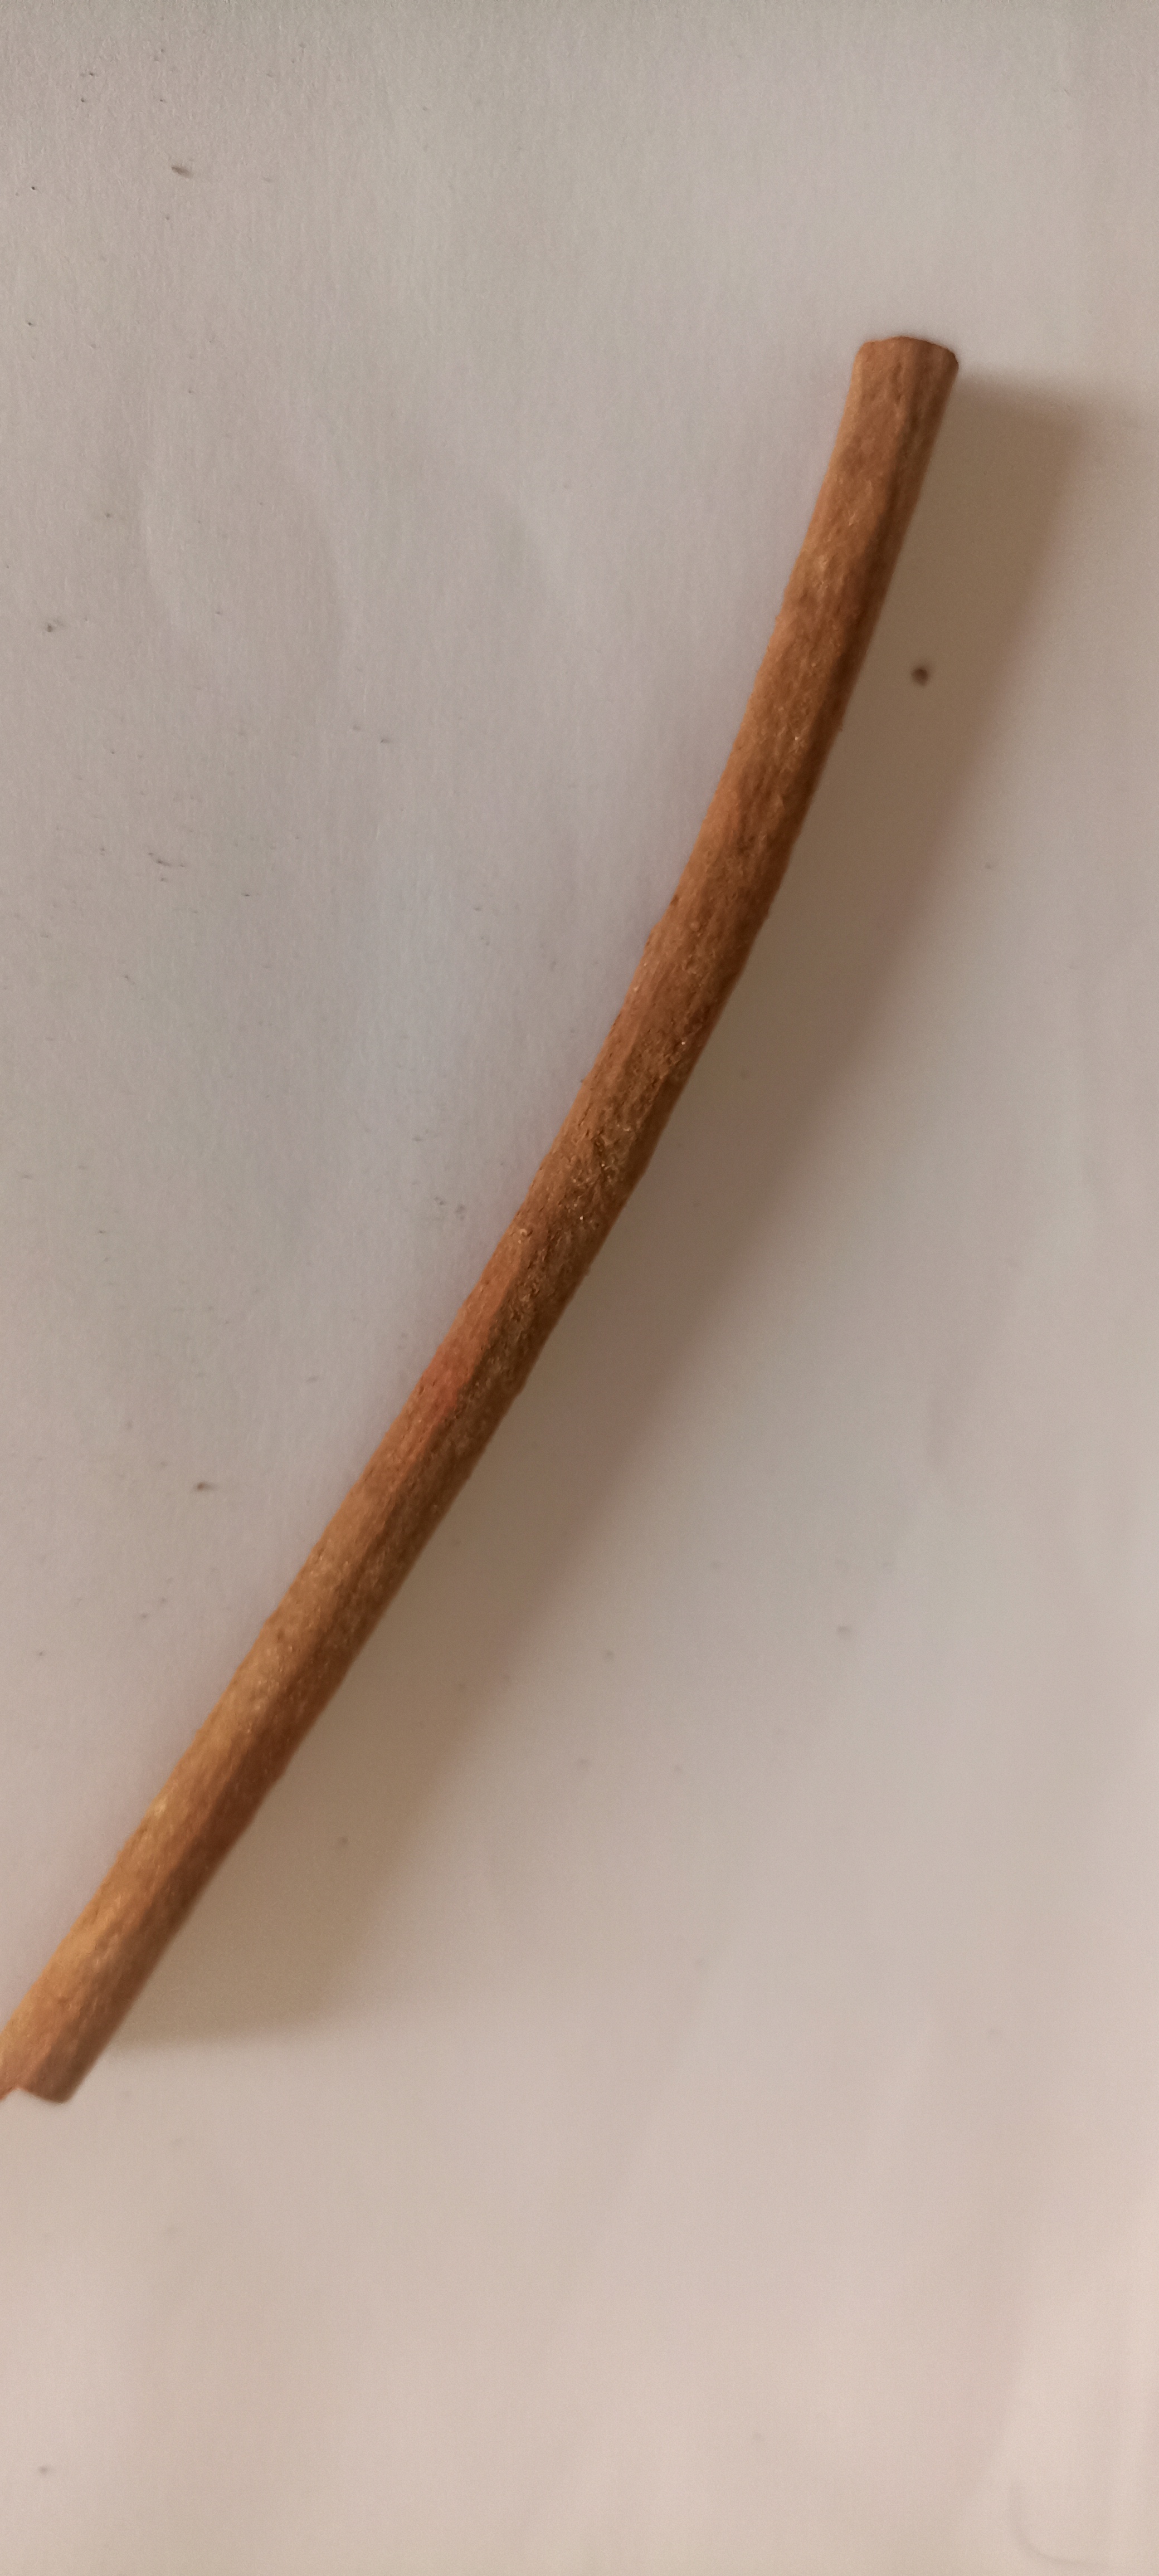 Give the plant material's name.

manjistha
